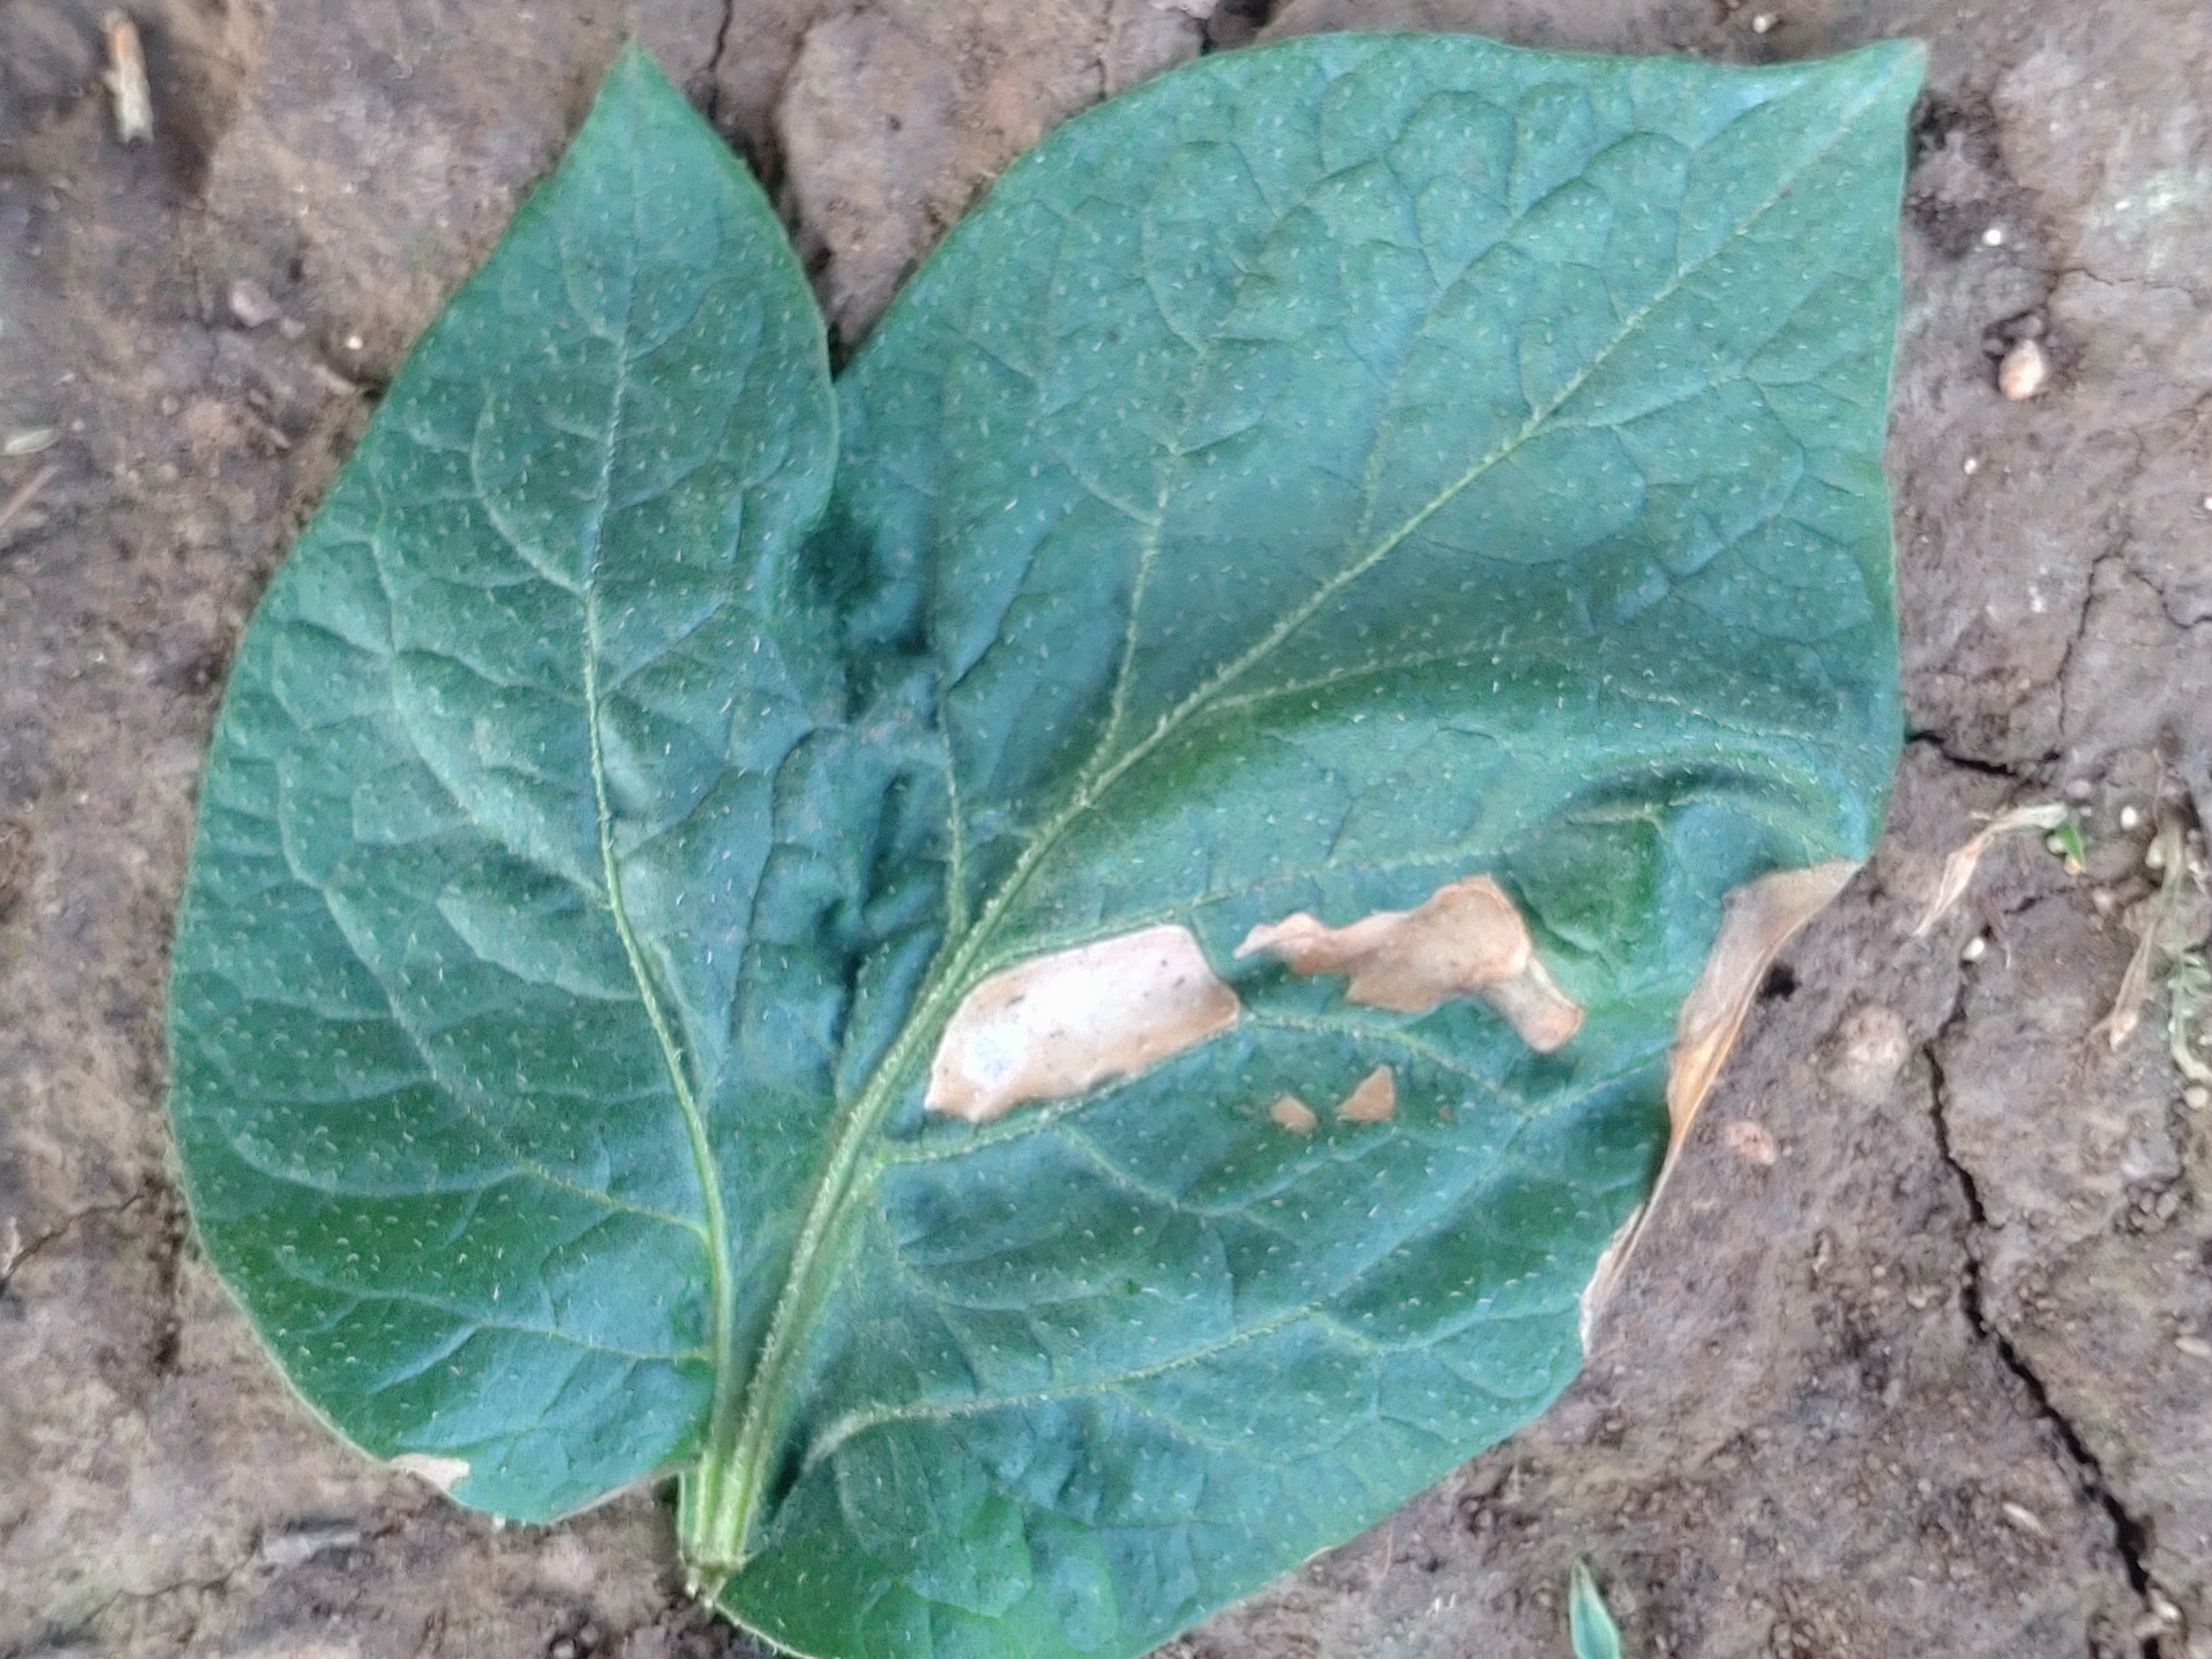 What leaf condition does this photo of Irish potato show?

early blight
